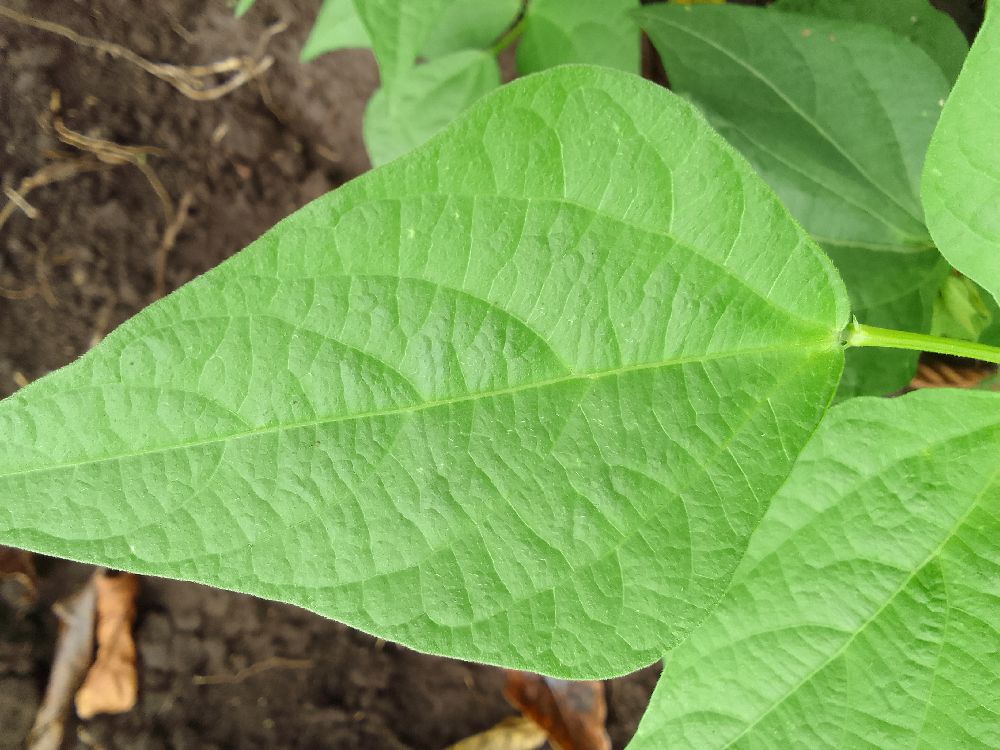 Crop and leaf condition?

common bean, healthy
